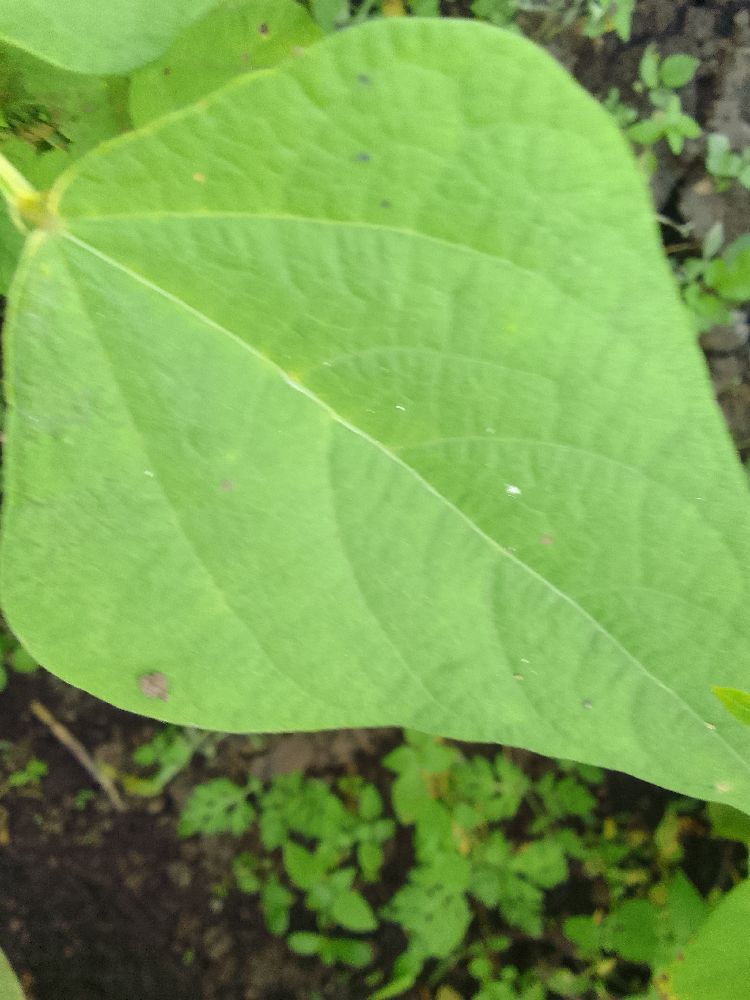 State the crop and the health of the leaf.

common bean, healthy
